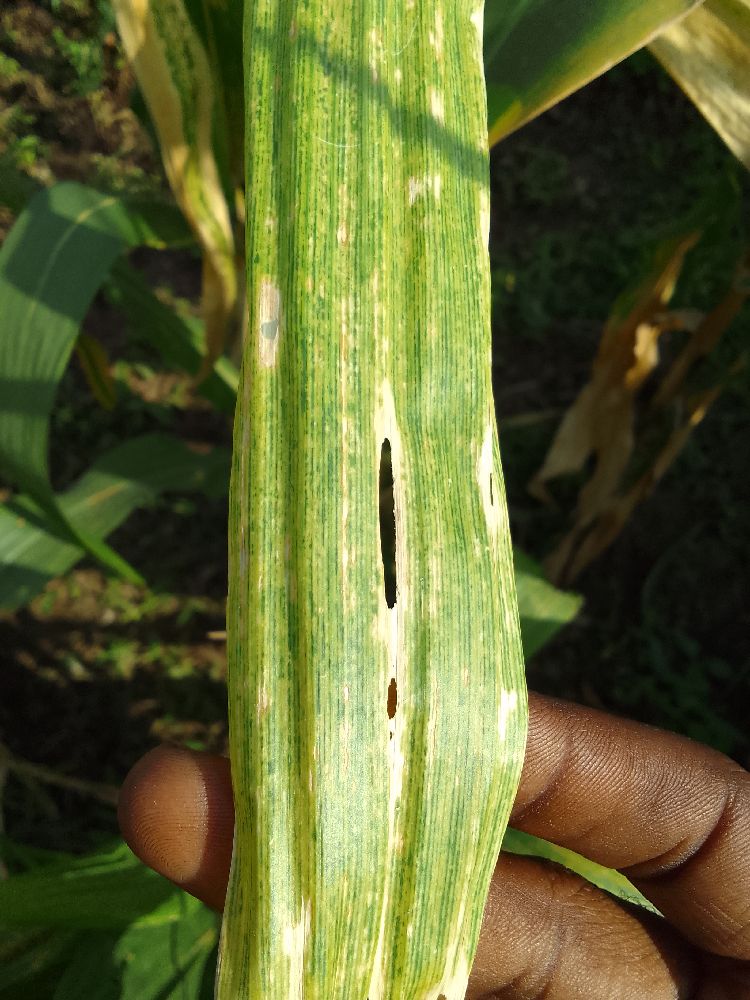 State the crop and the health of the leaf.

maize, maize lethal necrosis
